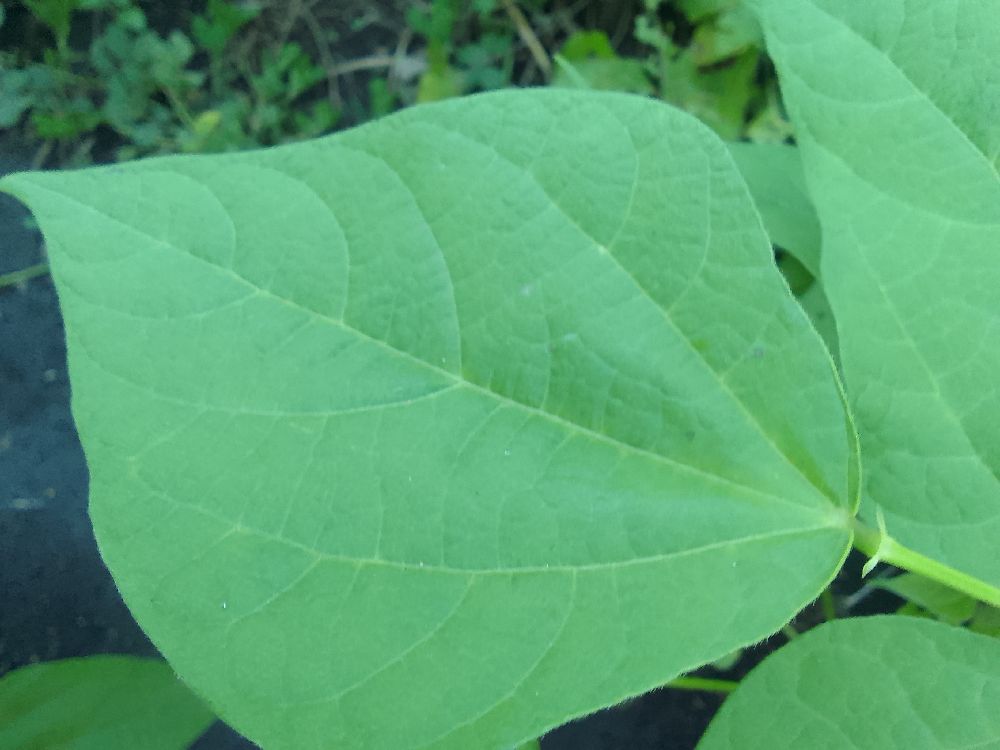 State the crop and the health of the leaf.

common bean, healthy
